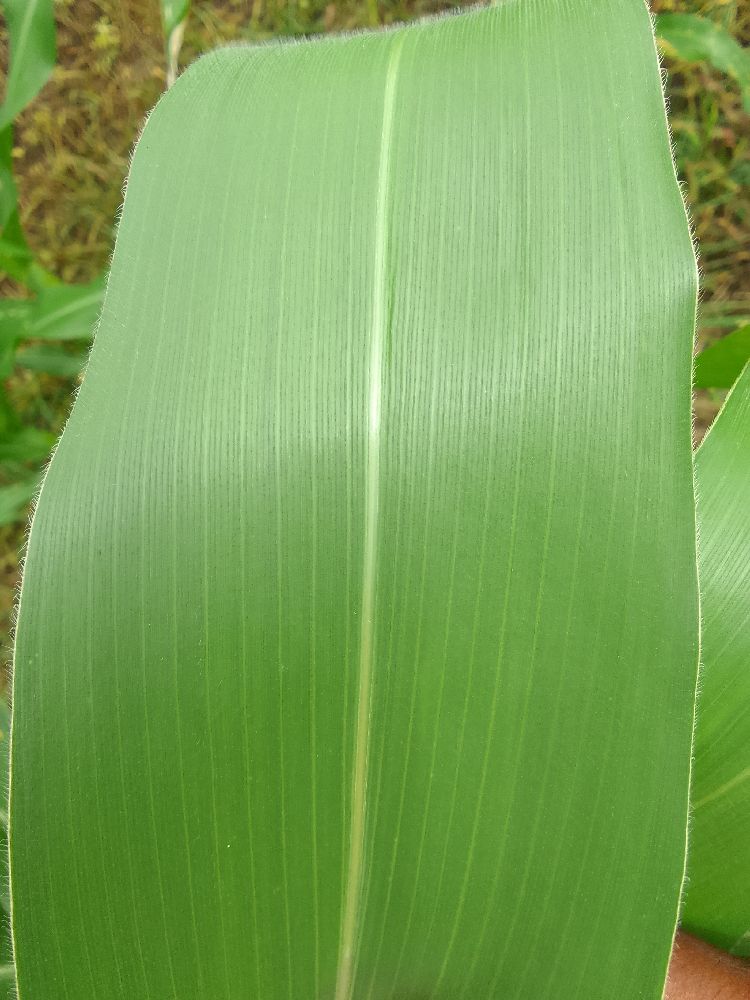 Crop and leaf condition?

maize, healthy
